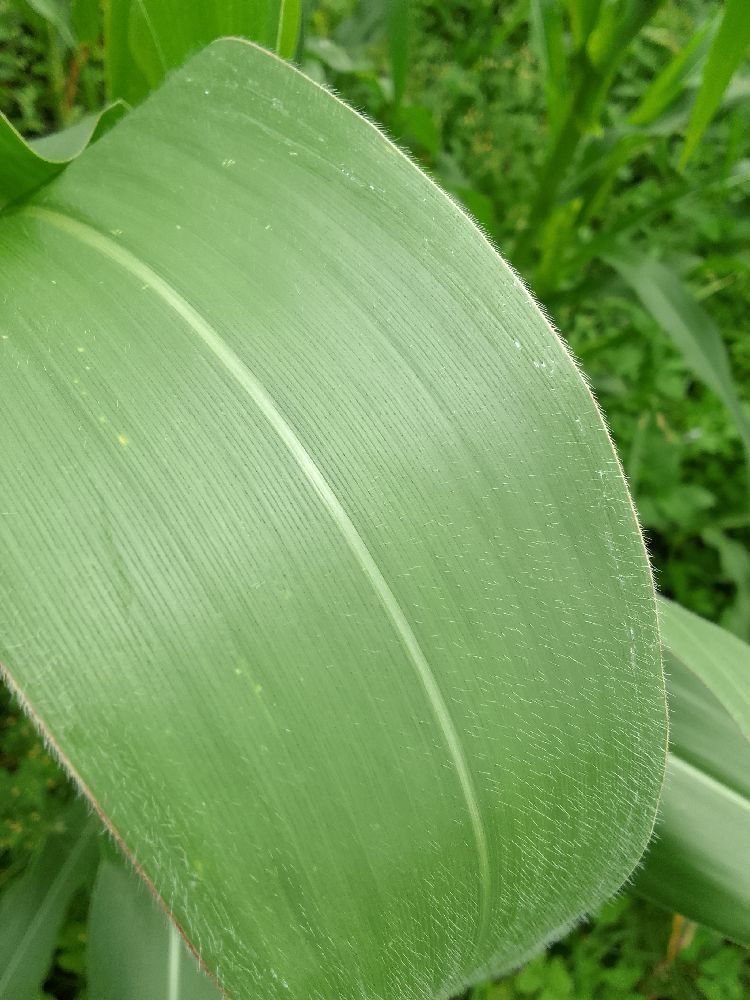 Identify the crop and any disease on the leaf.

maize, healthy
